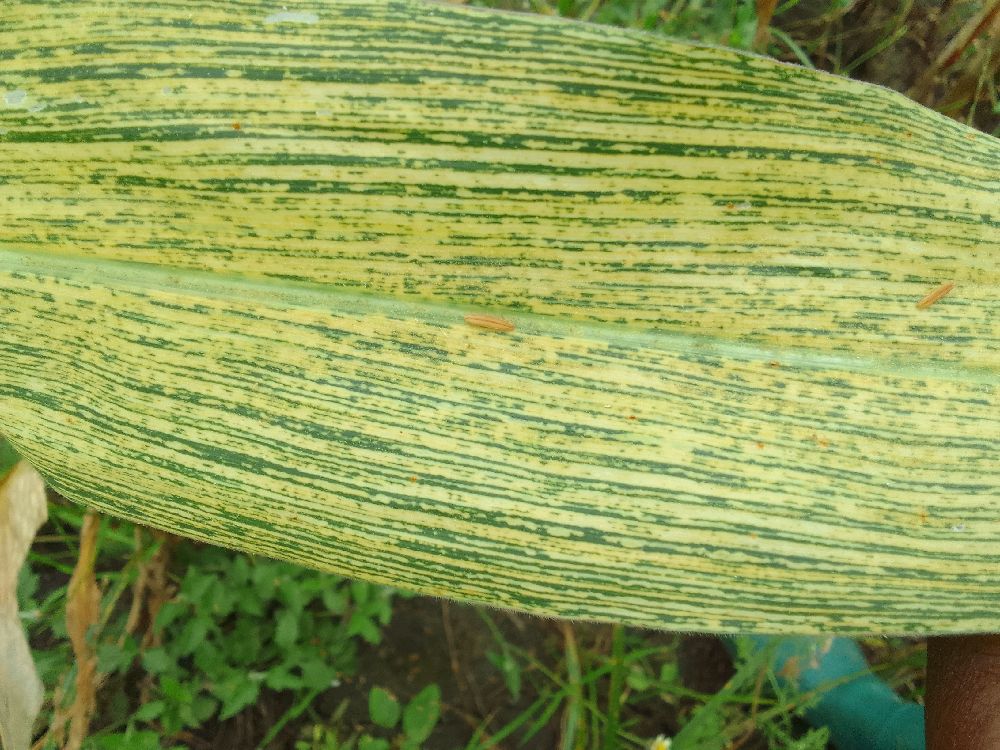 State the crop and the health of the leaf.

maize, maize streak virus
